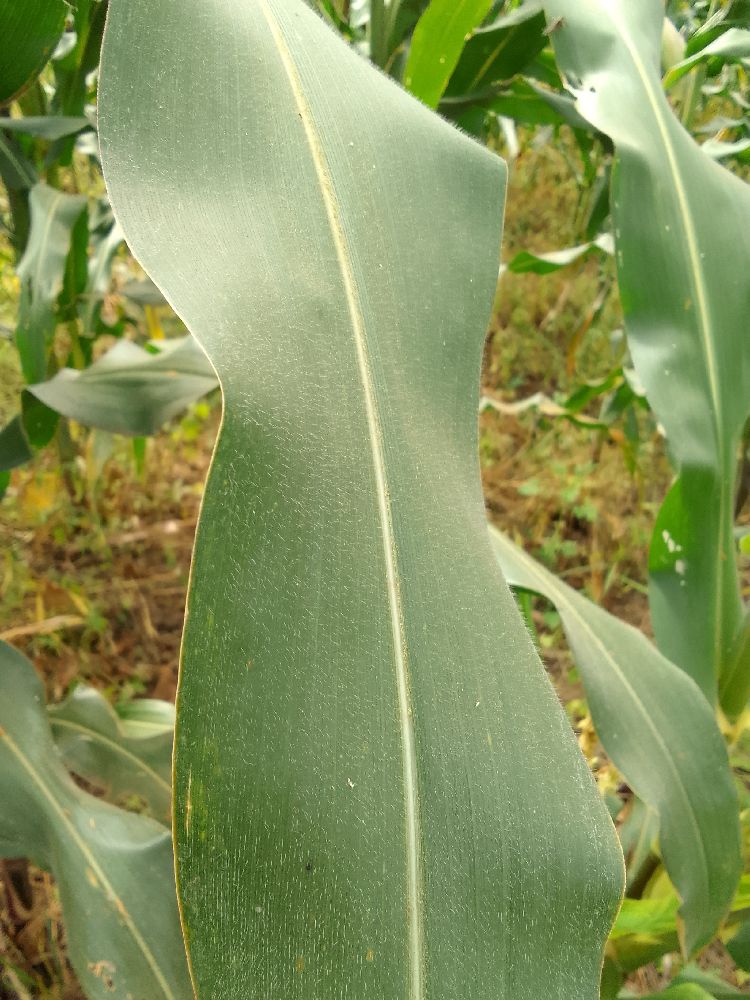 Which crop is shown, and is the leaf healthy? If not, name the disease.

maize, healthy
